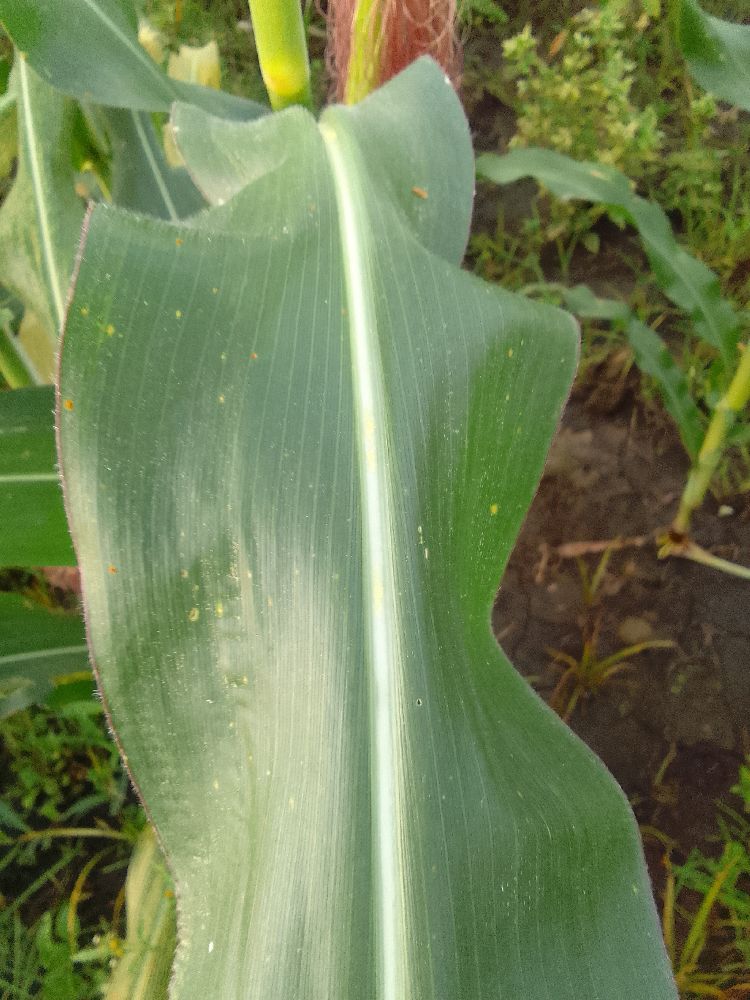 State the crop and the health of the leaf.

maize, healthy
